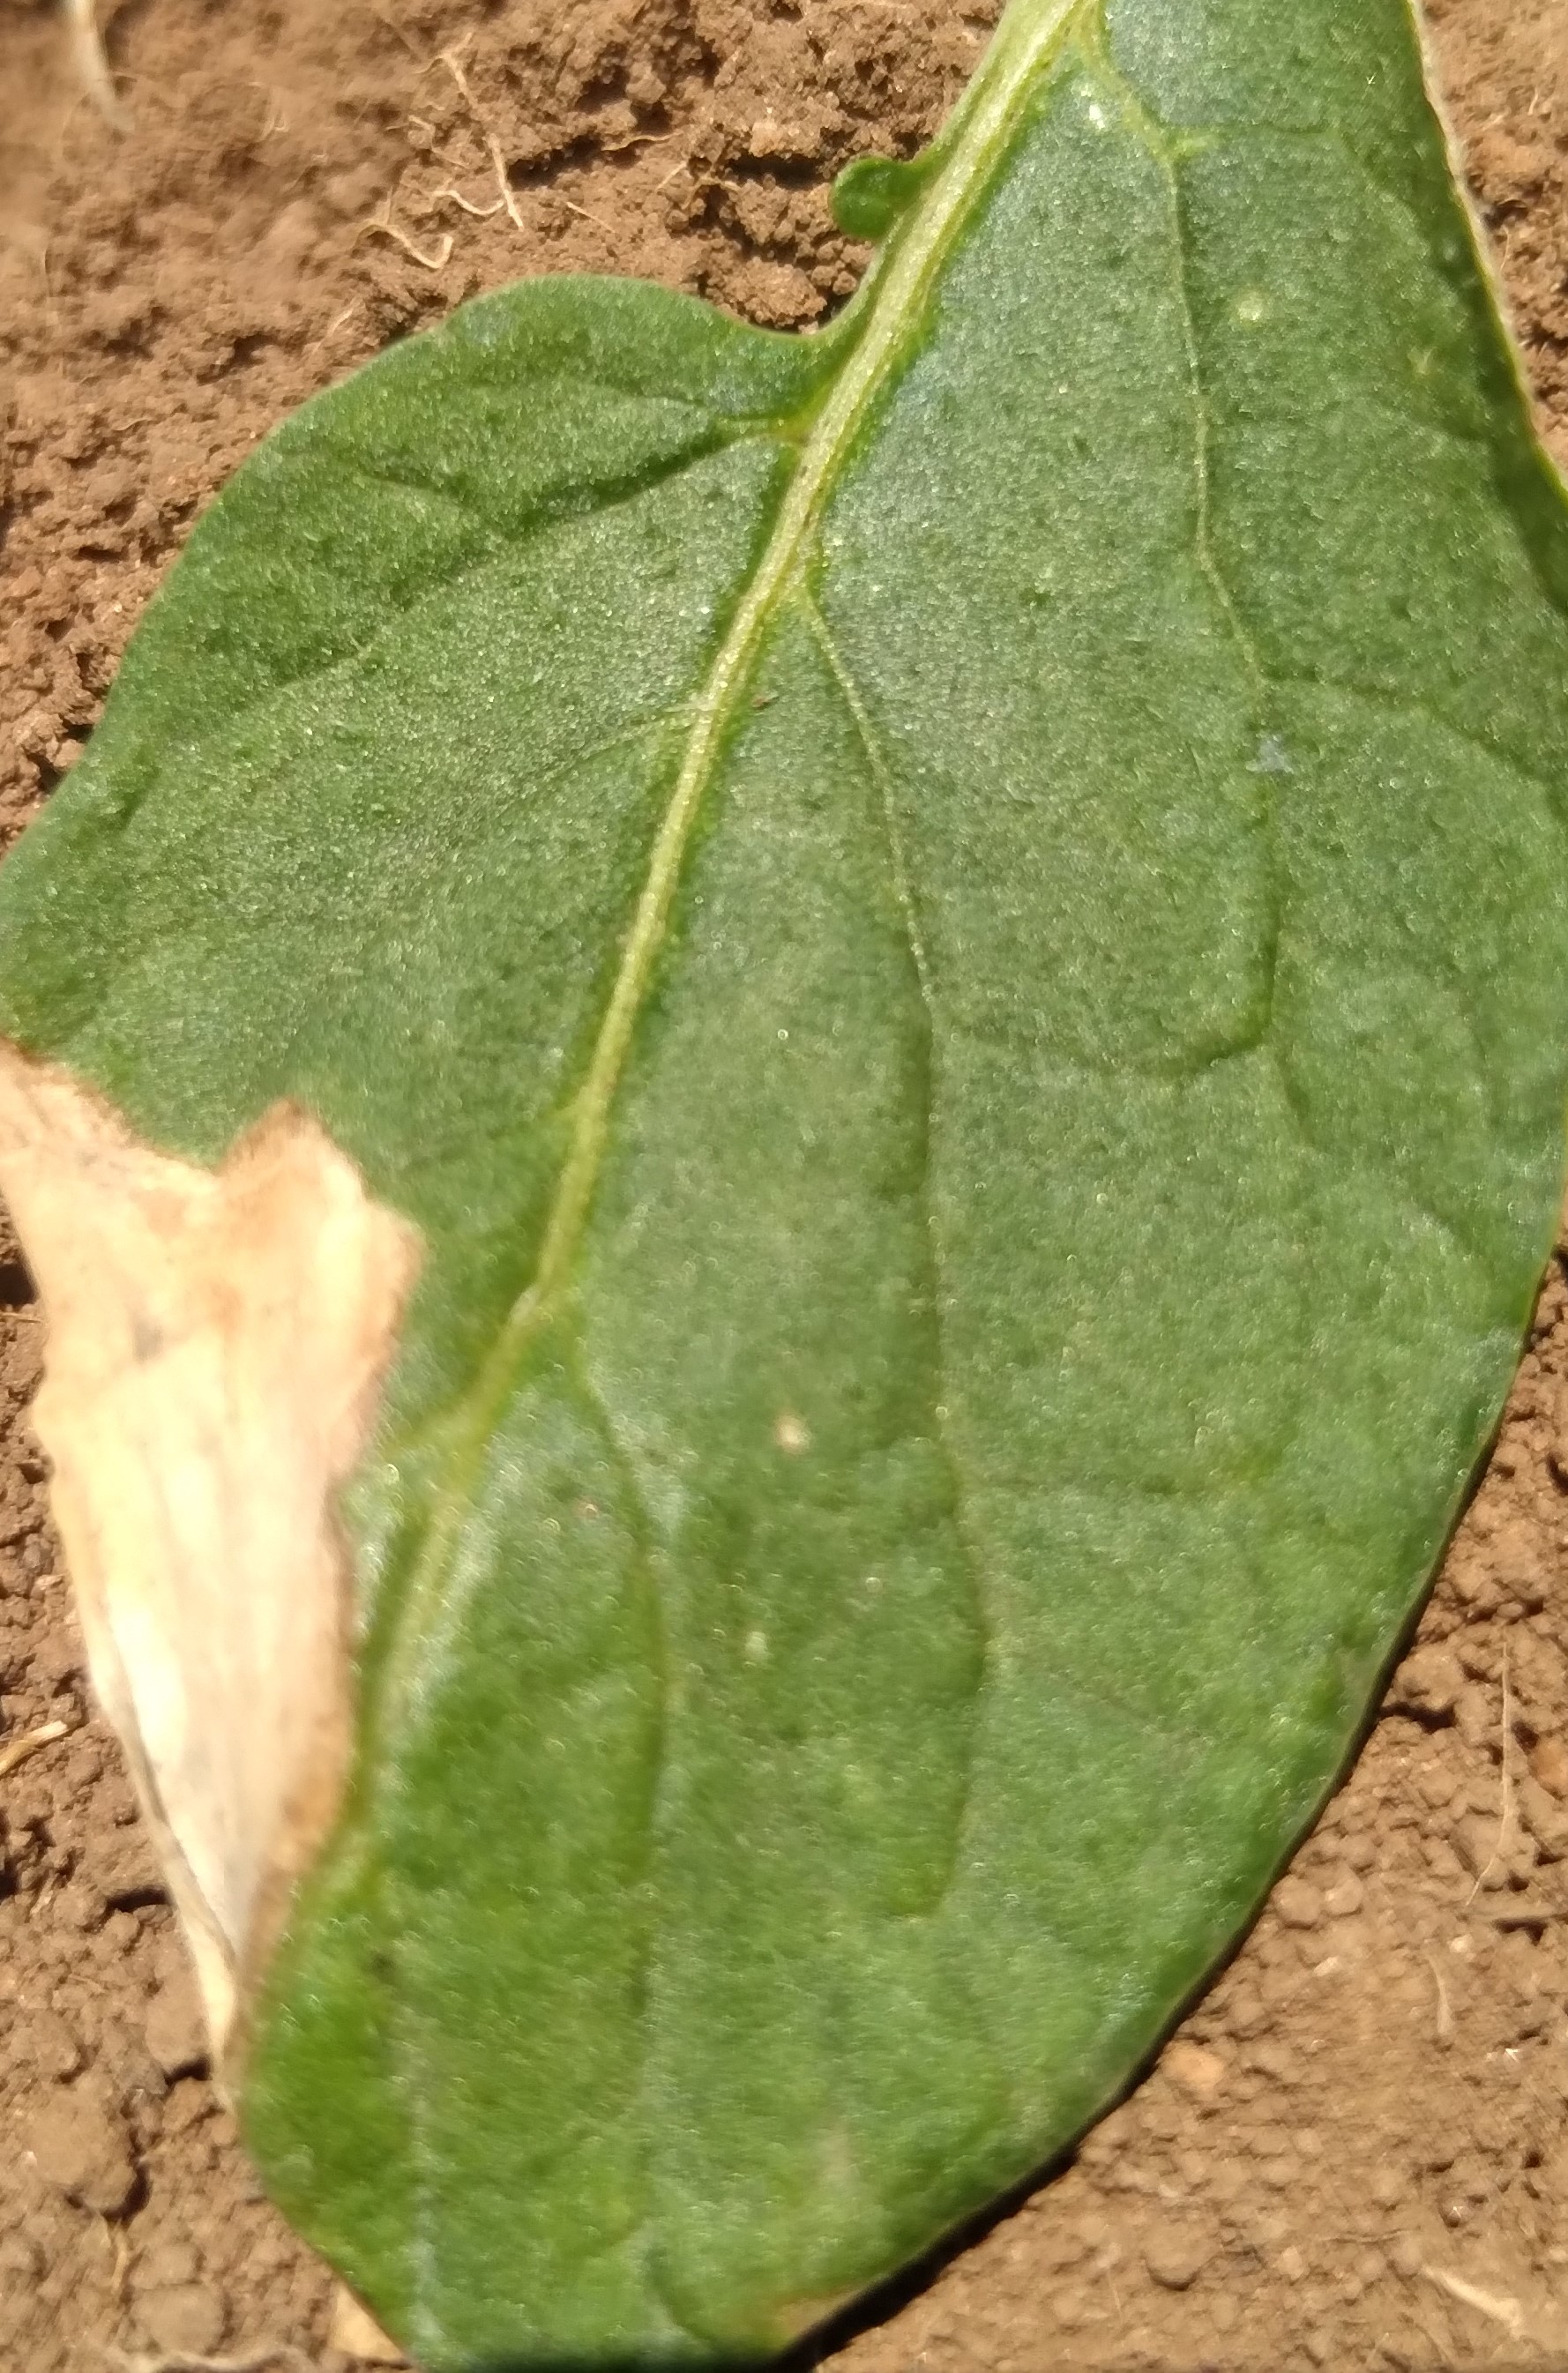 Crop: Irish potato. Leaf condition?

early blight
